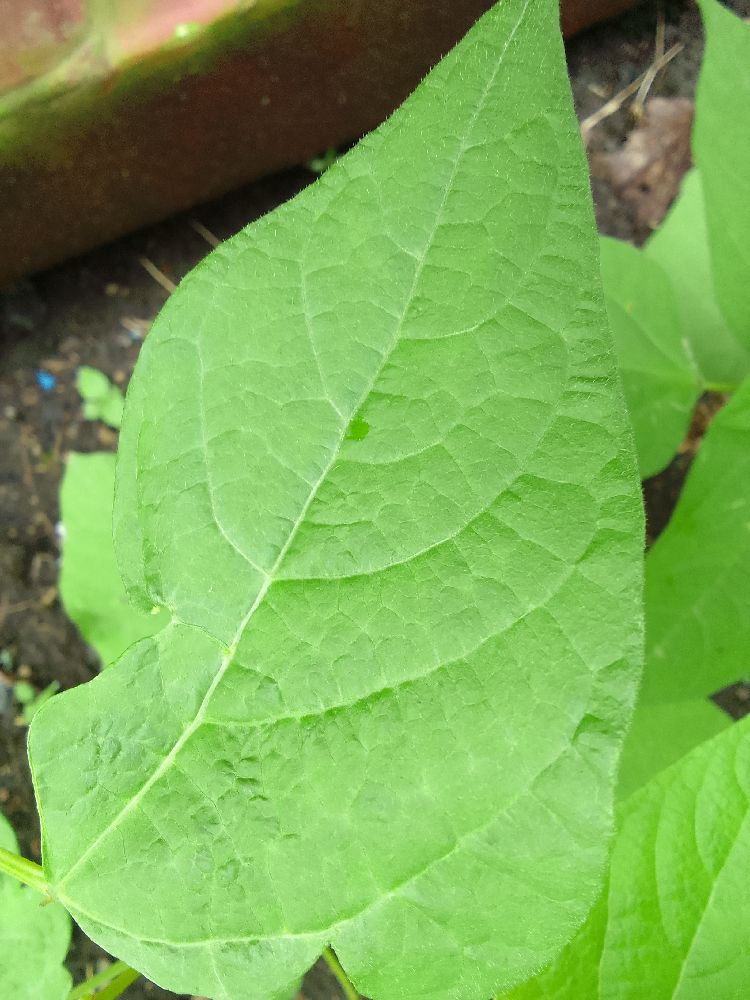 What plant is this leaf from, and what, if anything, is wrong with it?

common bean, healthy
